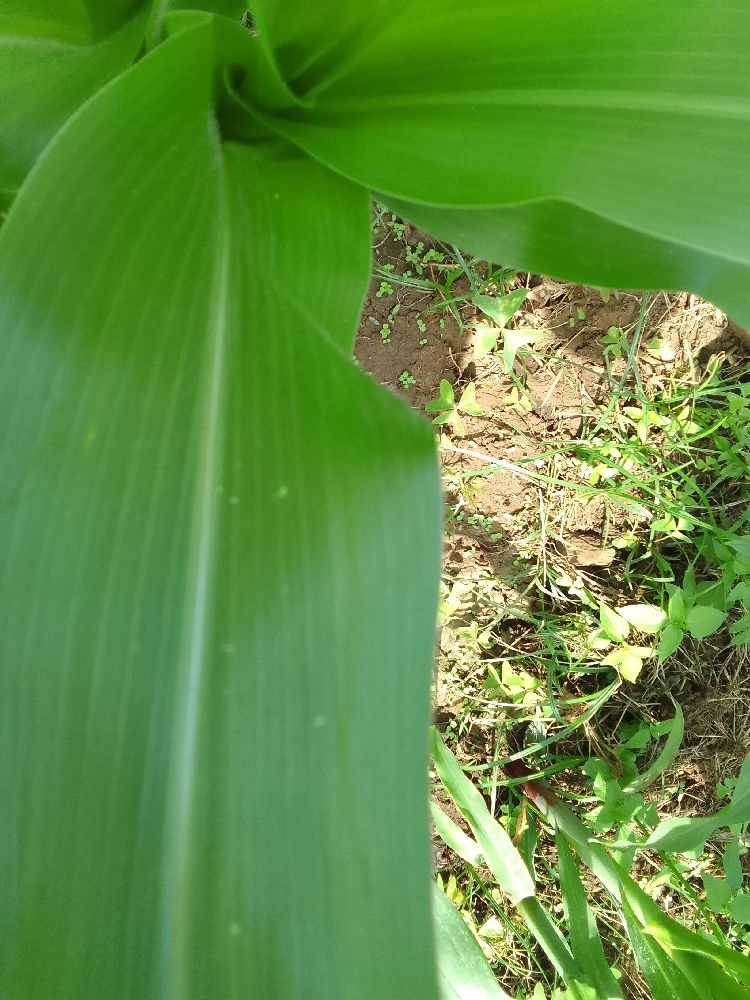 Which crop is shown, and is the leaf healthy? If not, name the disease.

maize, healthy
